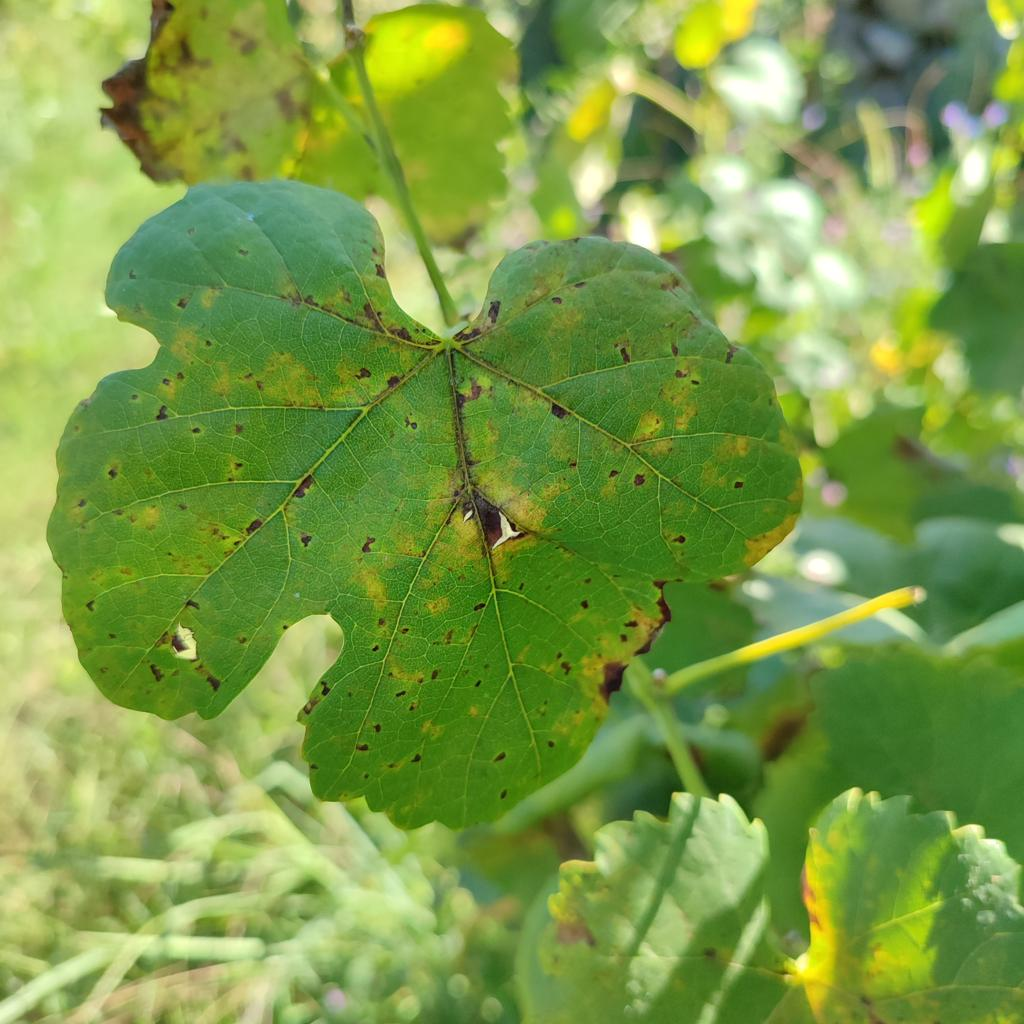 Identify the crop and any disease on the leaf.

grapevine, downy mildew
